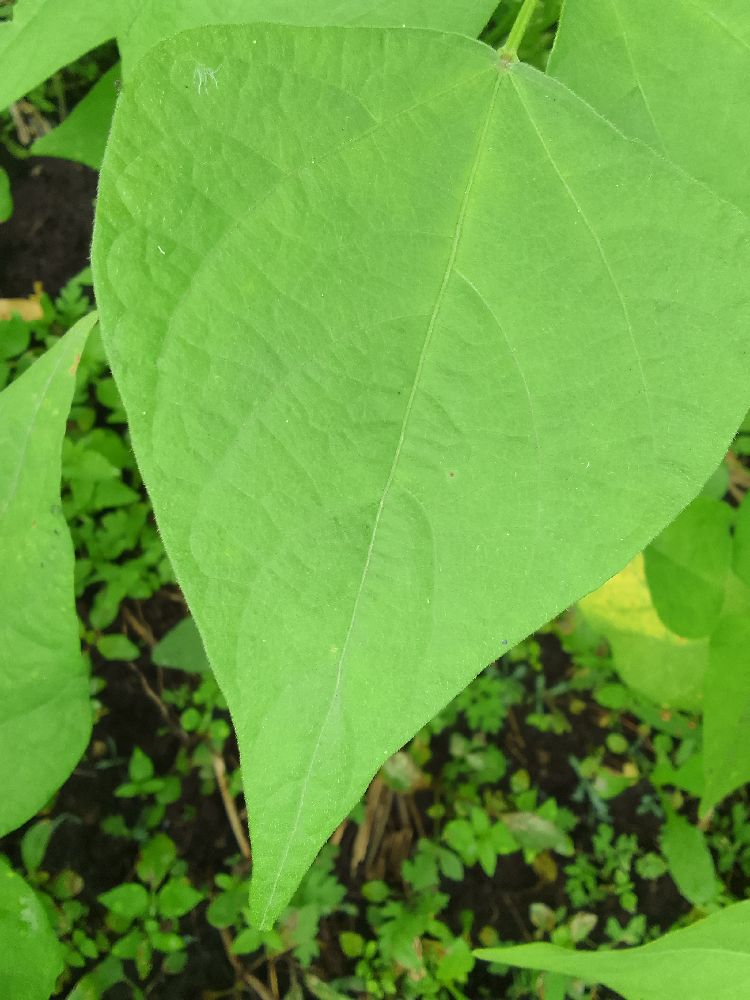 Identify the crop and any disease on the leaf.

common bean, healthy
